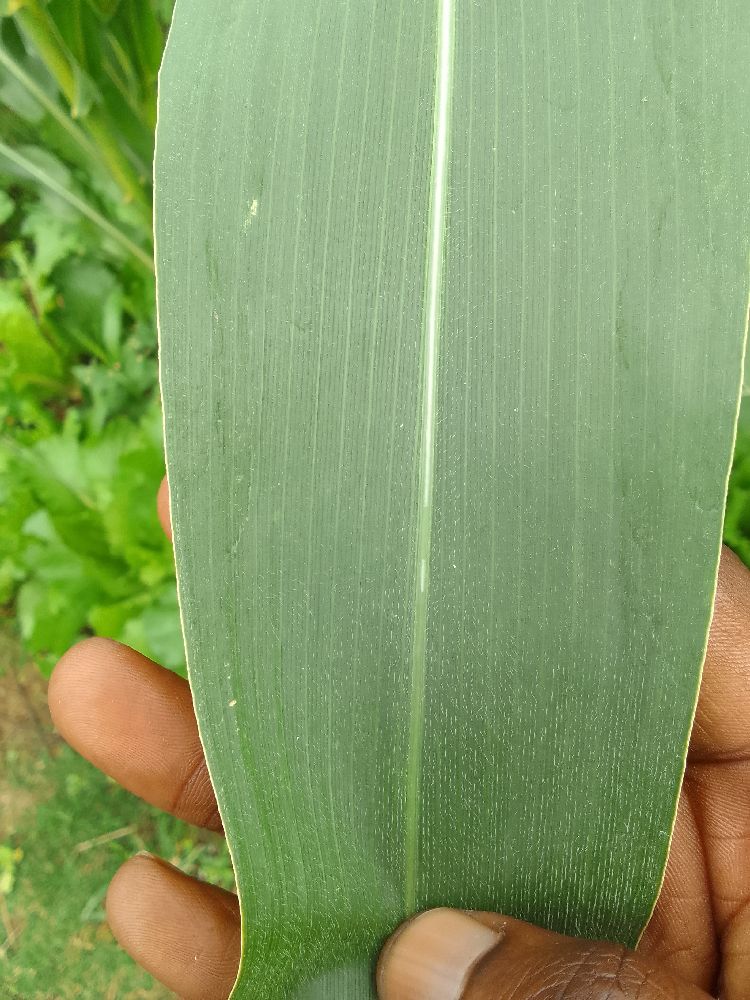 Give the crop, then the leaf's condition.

maize, healthy
